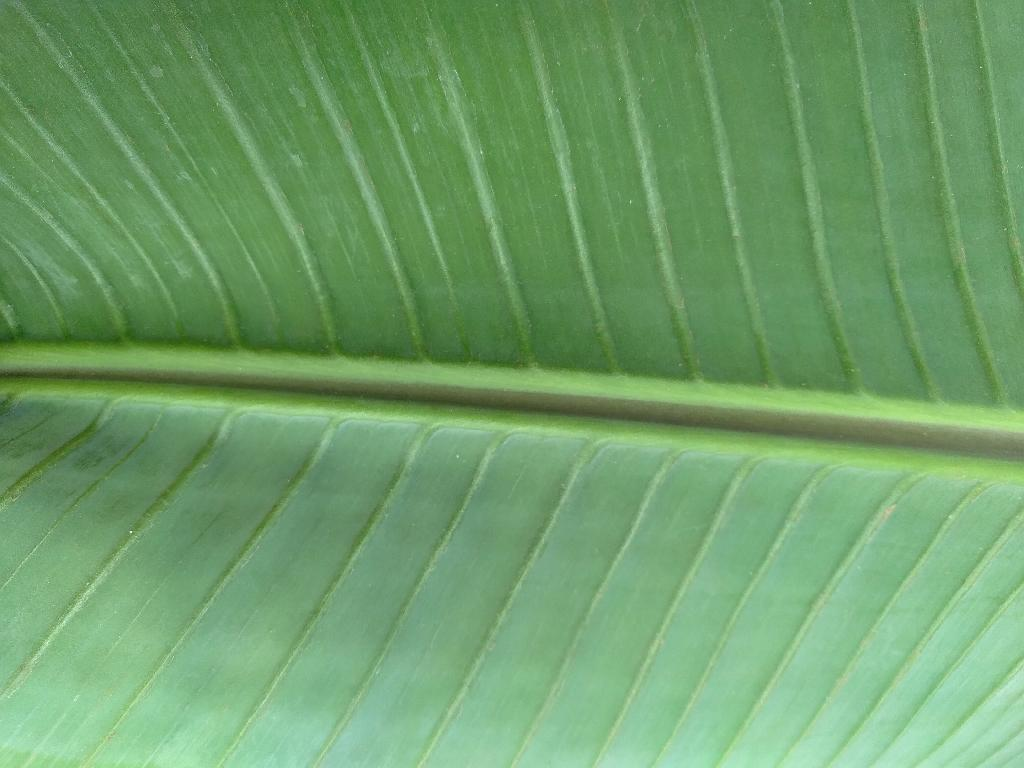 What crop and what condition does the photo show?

banana, healthy
